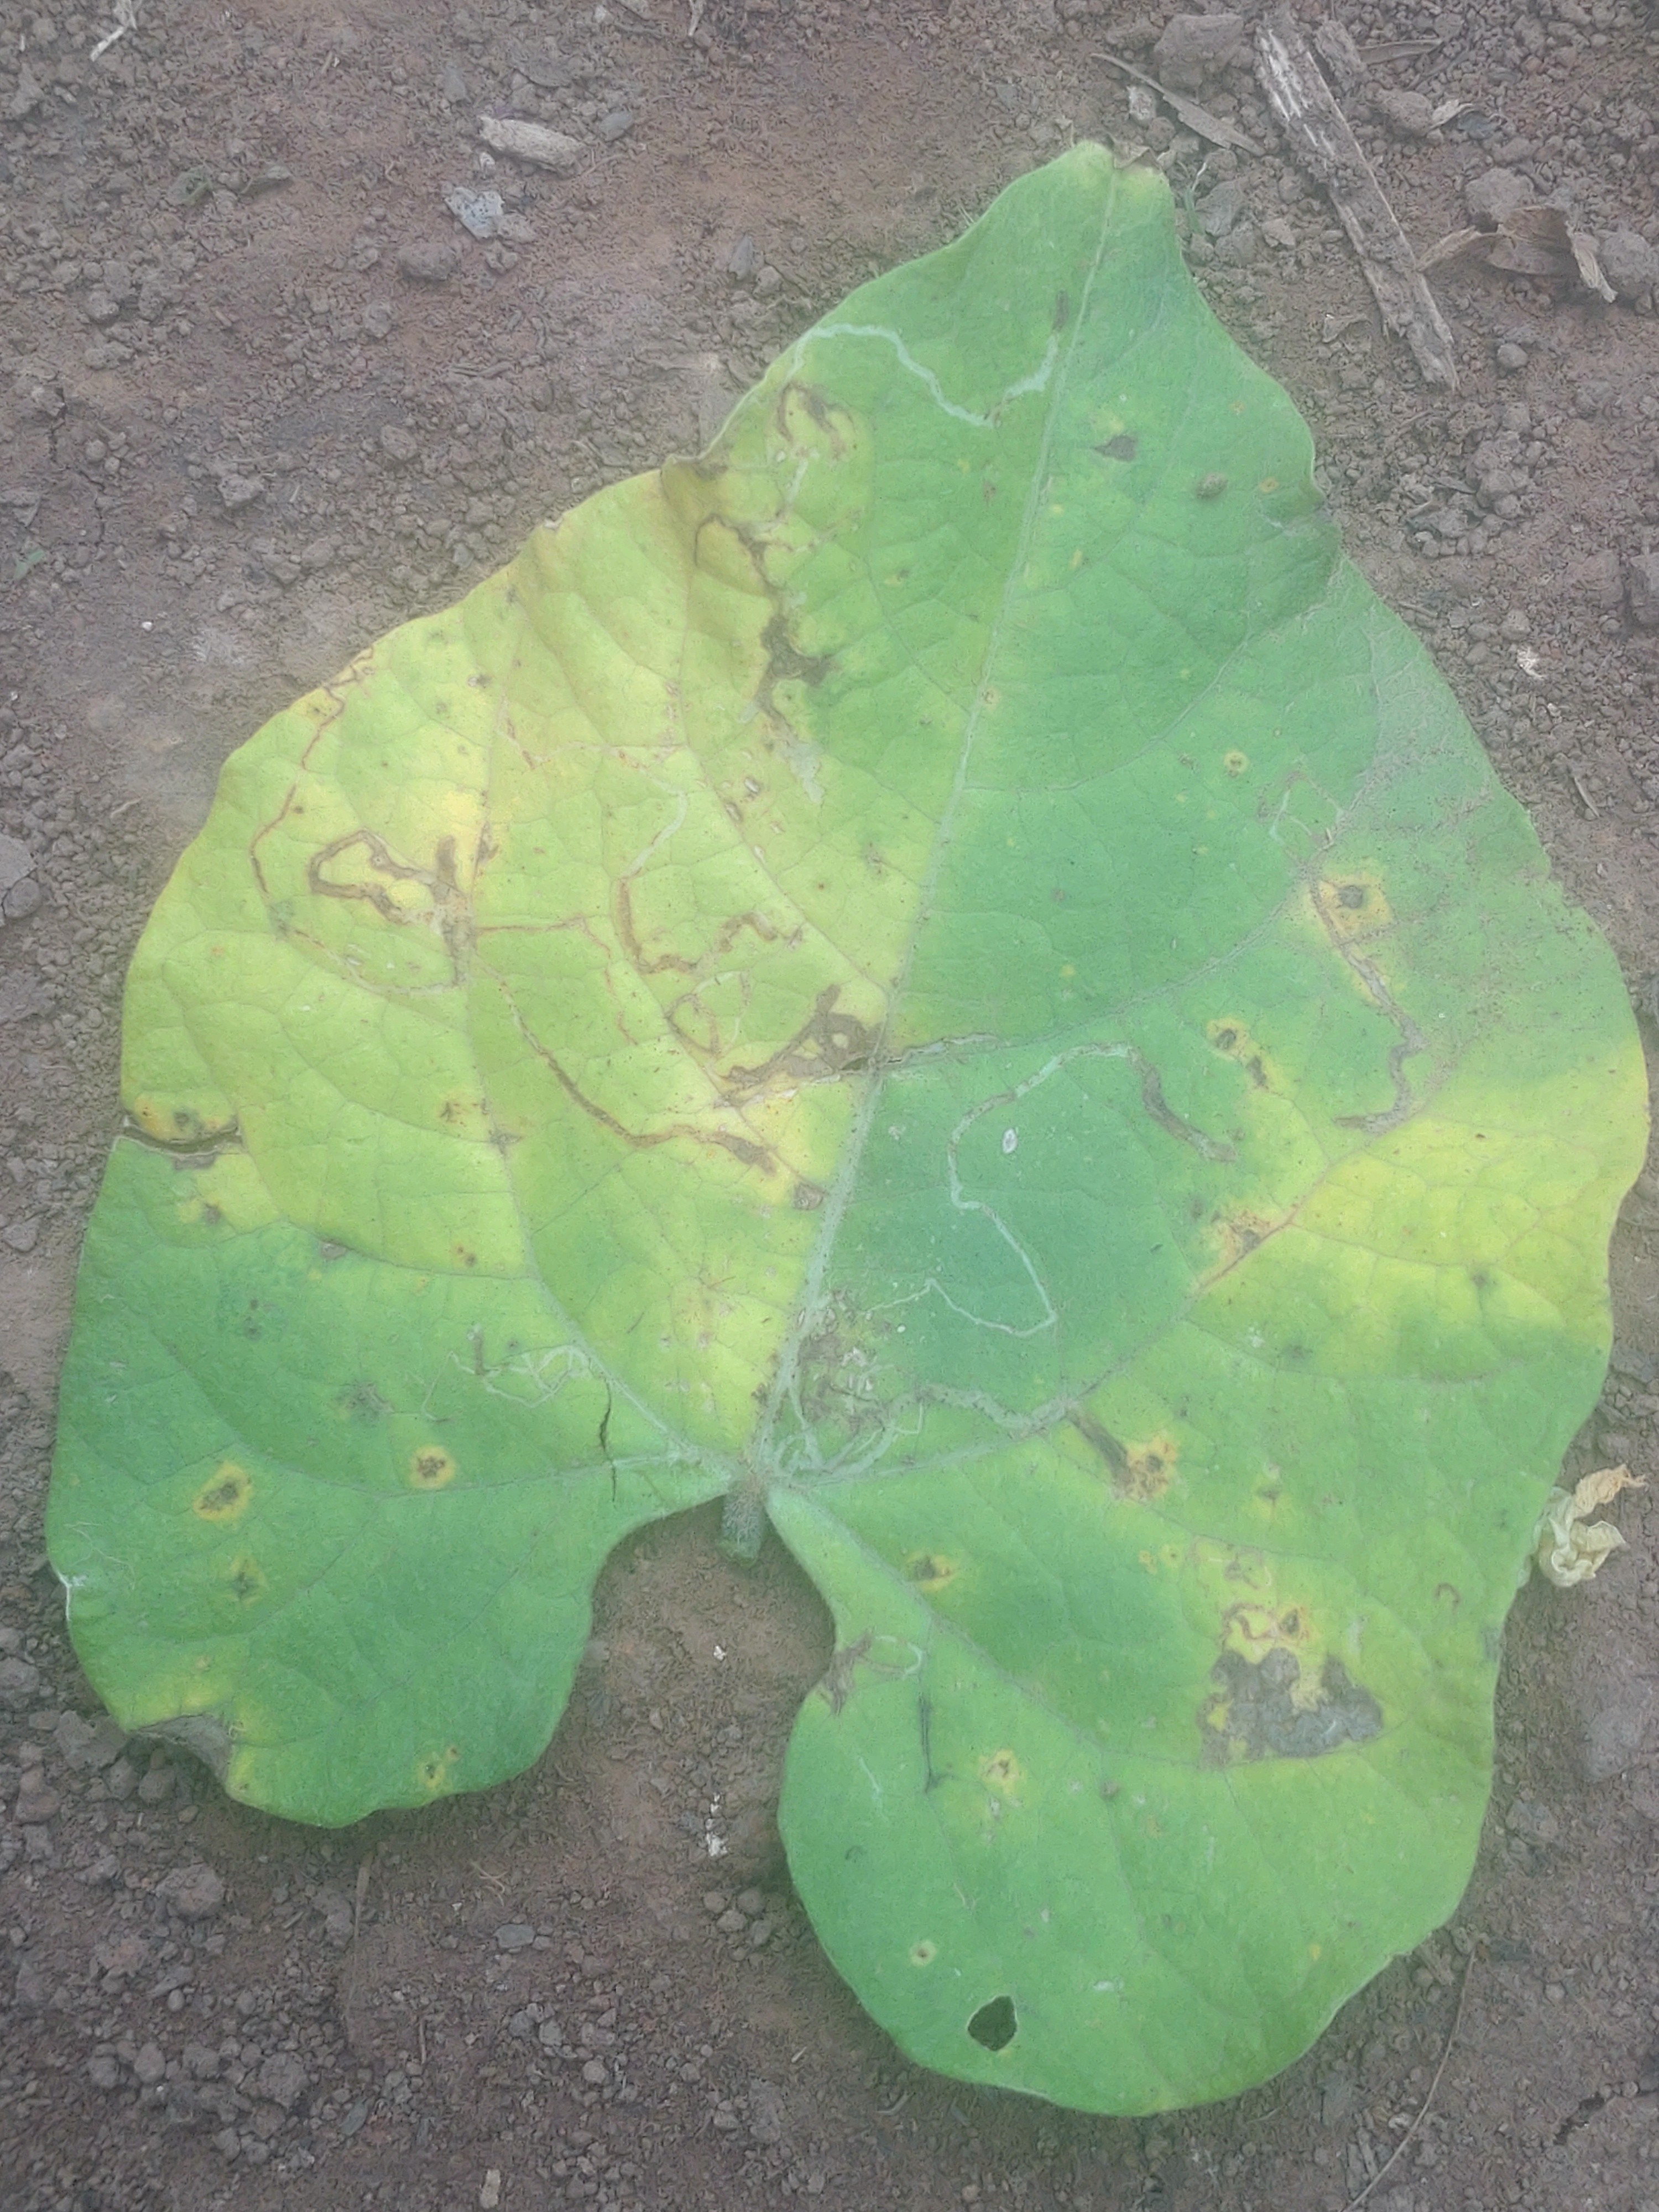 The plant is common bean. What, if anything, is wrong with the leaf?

anthracnose
